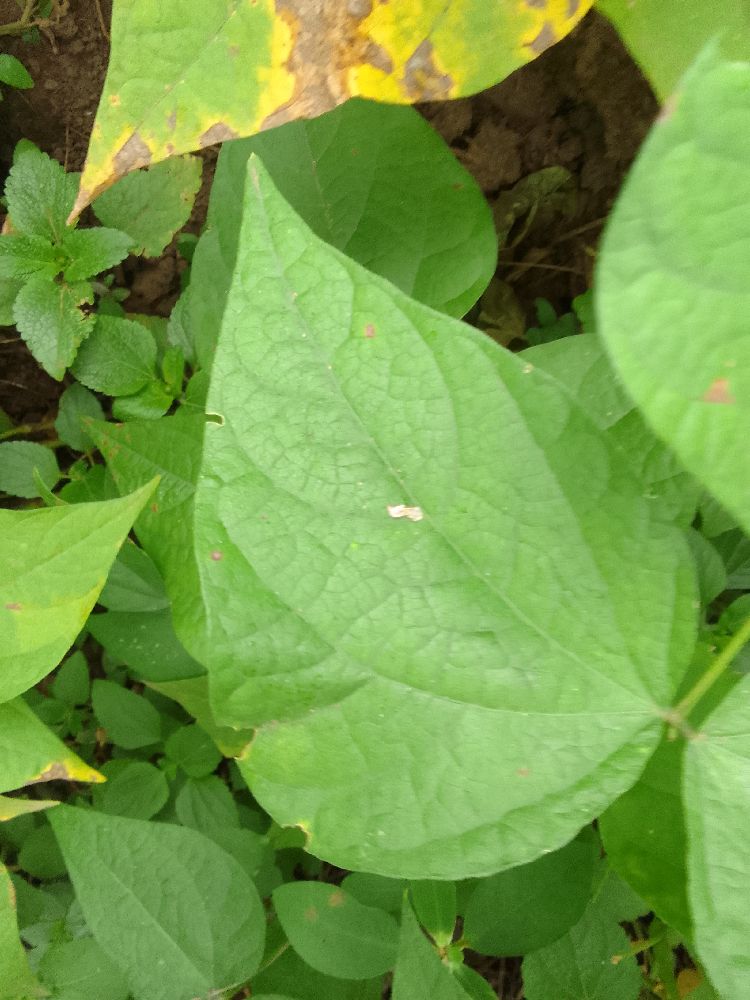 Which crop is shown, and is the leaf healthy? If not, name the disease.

common bean, healthy
